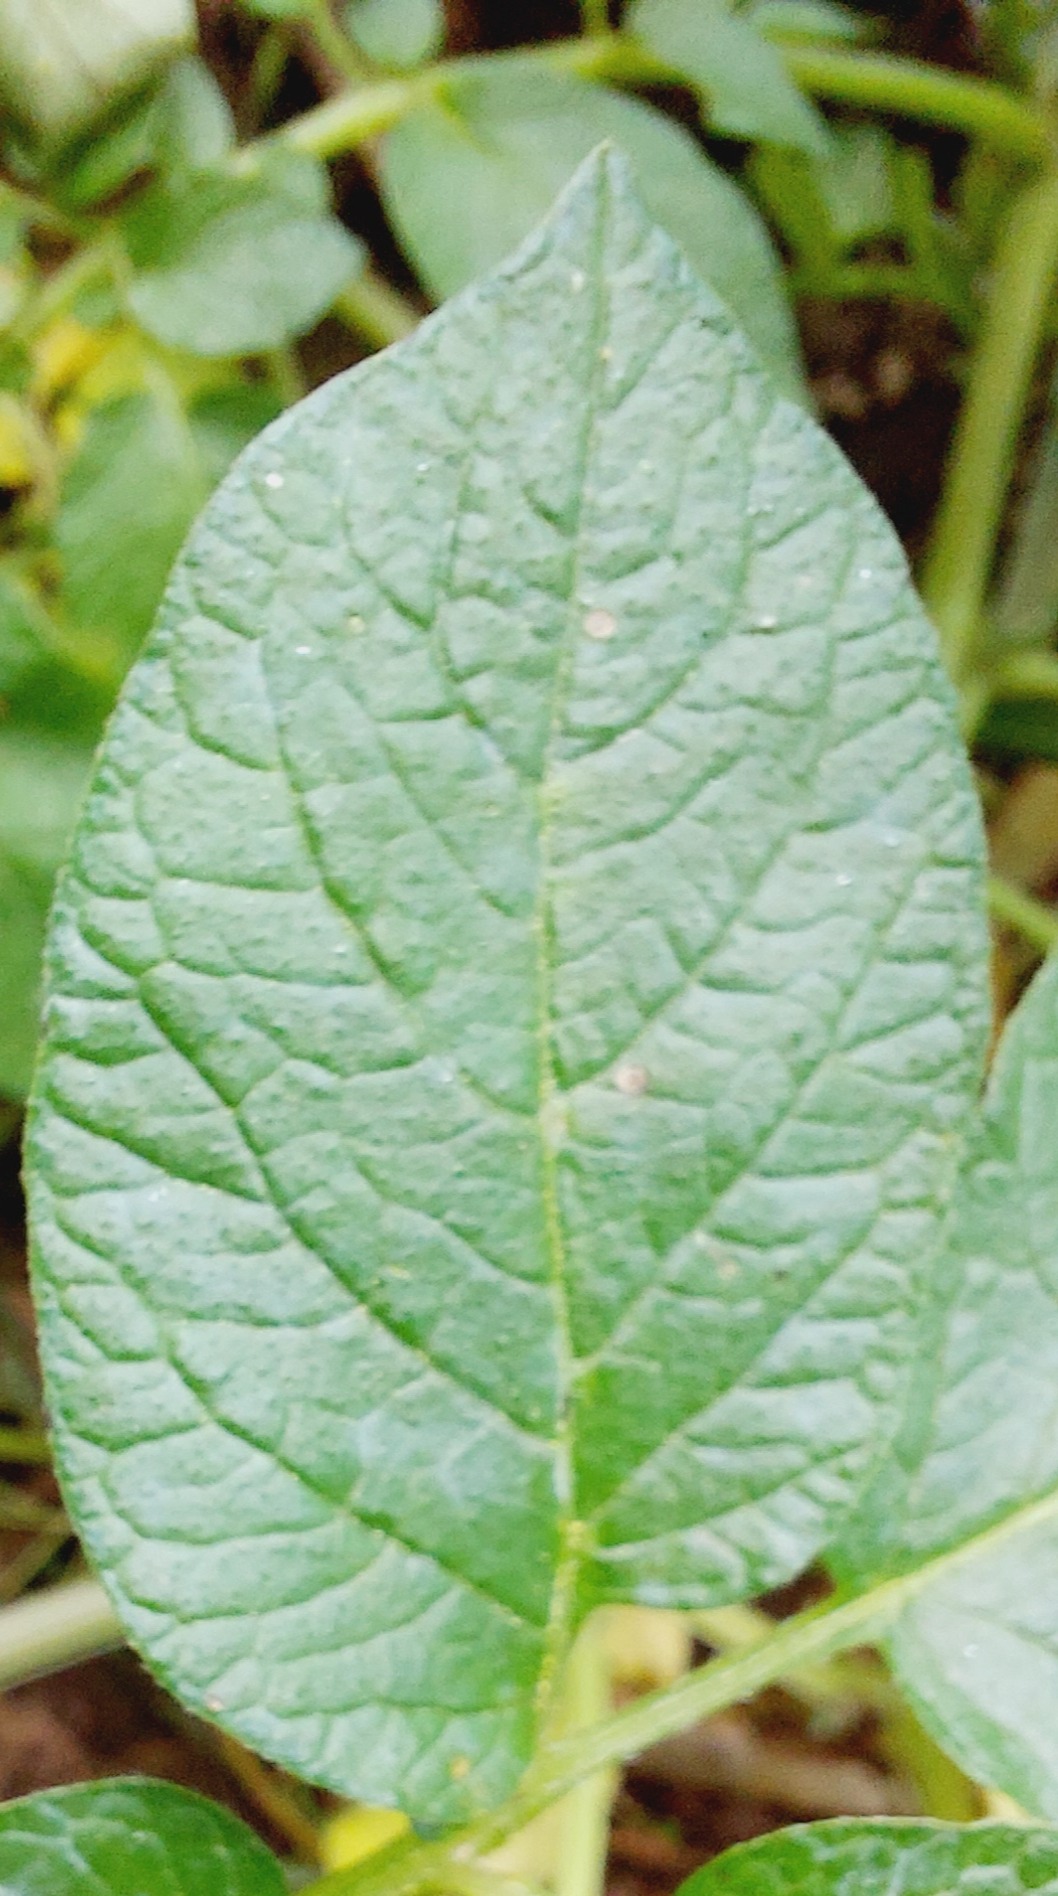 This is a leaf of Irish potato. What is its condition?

healthy
